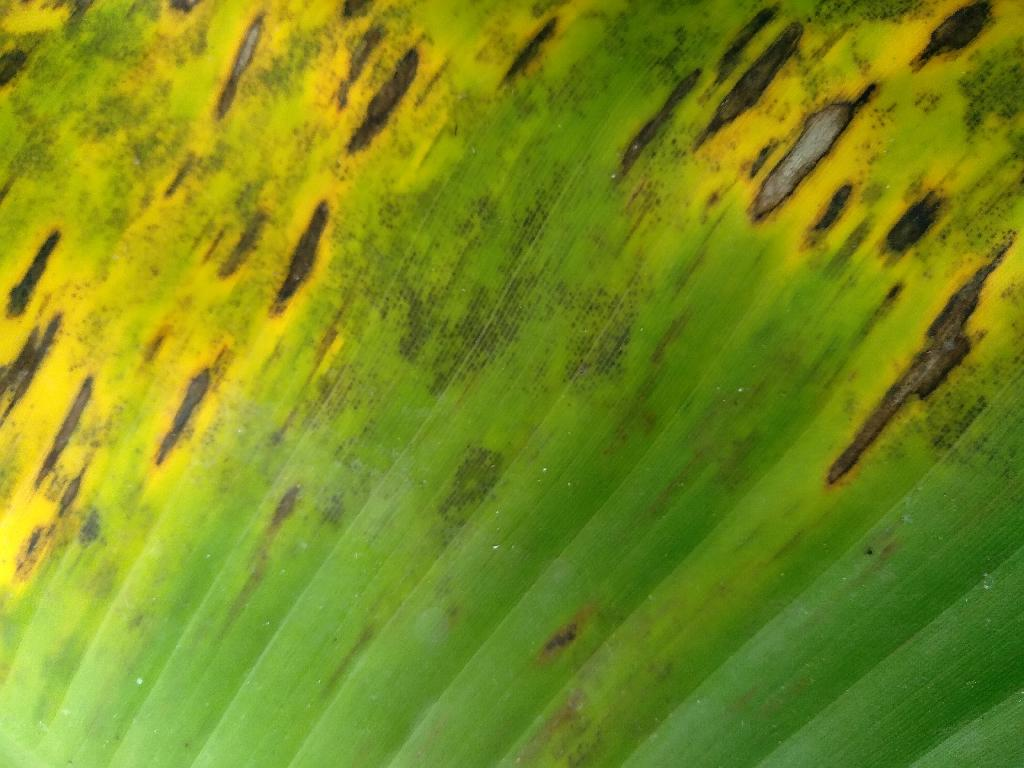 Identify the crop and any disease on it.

banana, black sigatoka
